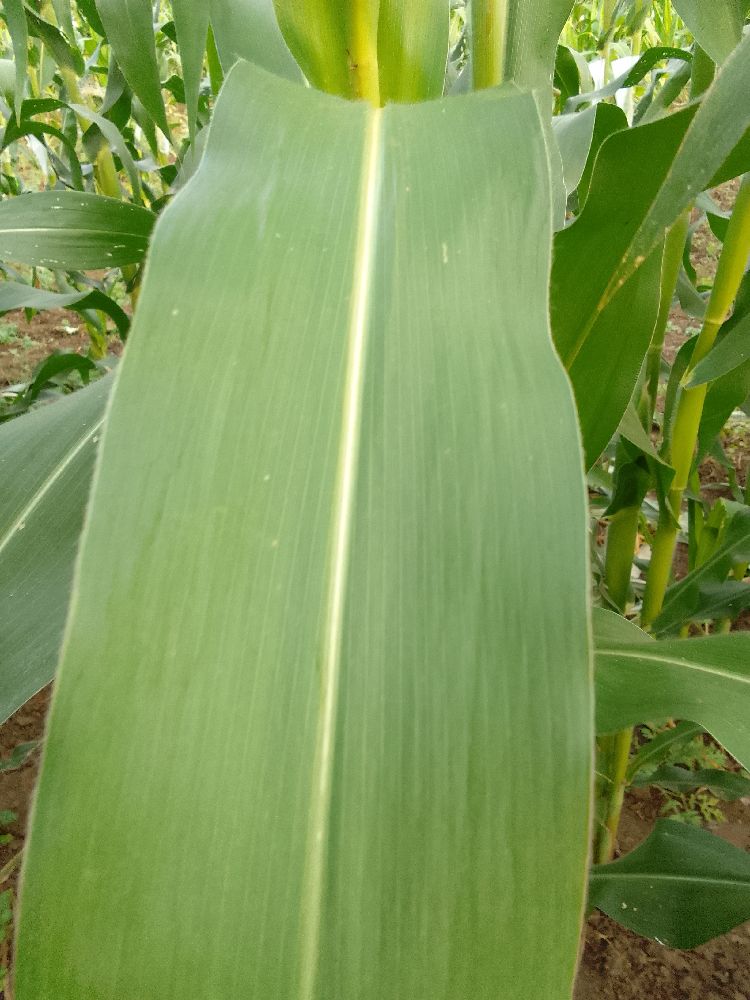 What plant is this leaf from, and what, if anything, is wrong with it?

maize, healthy
